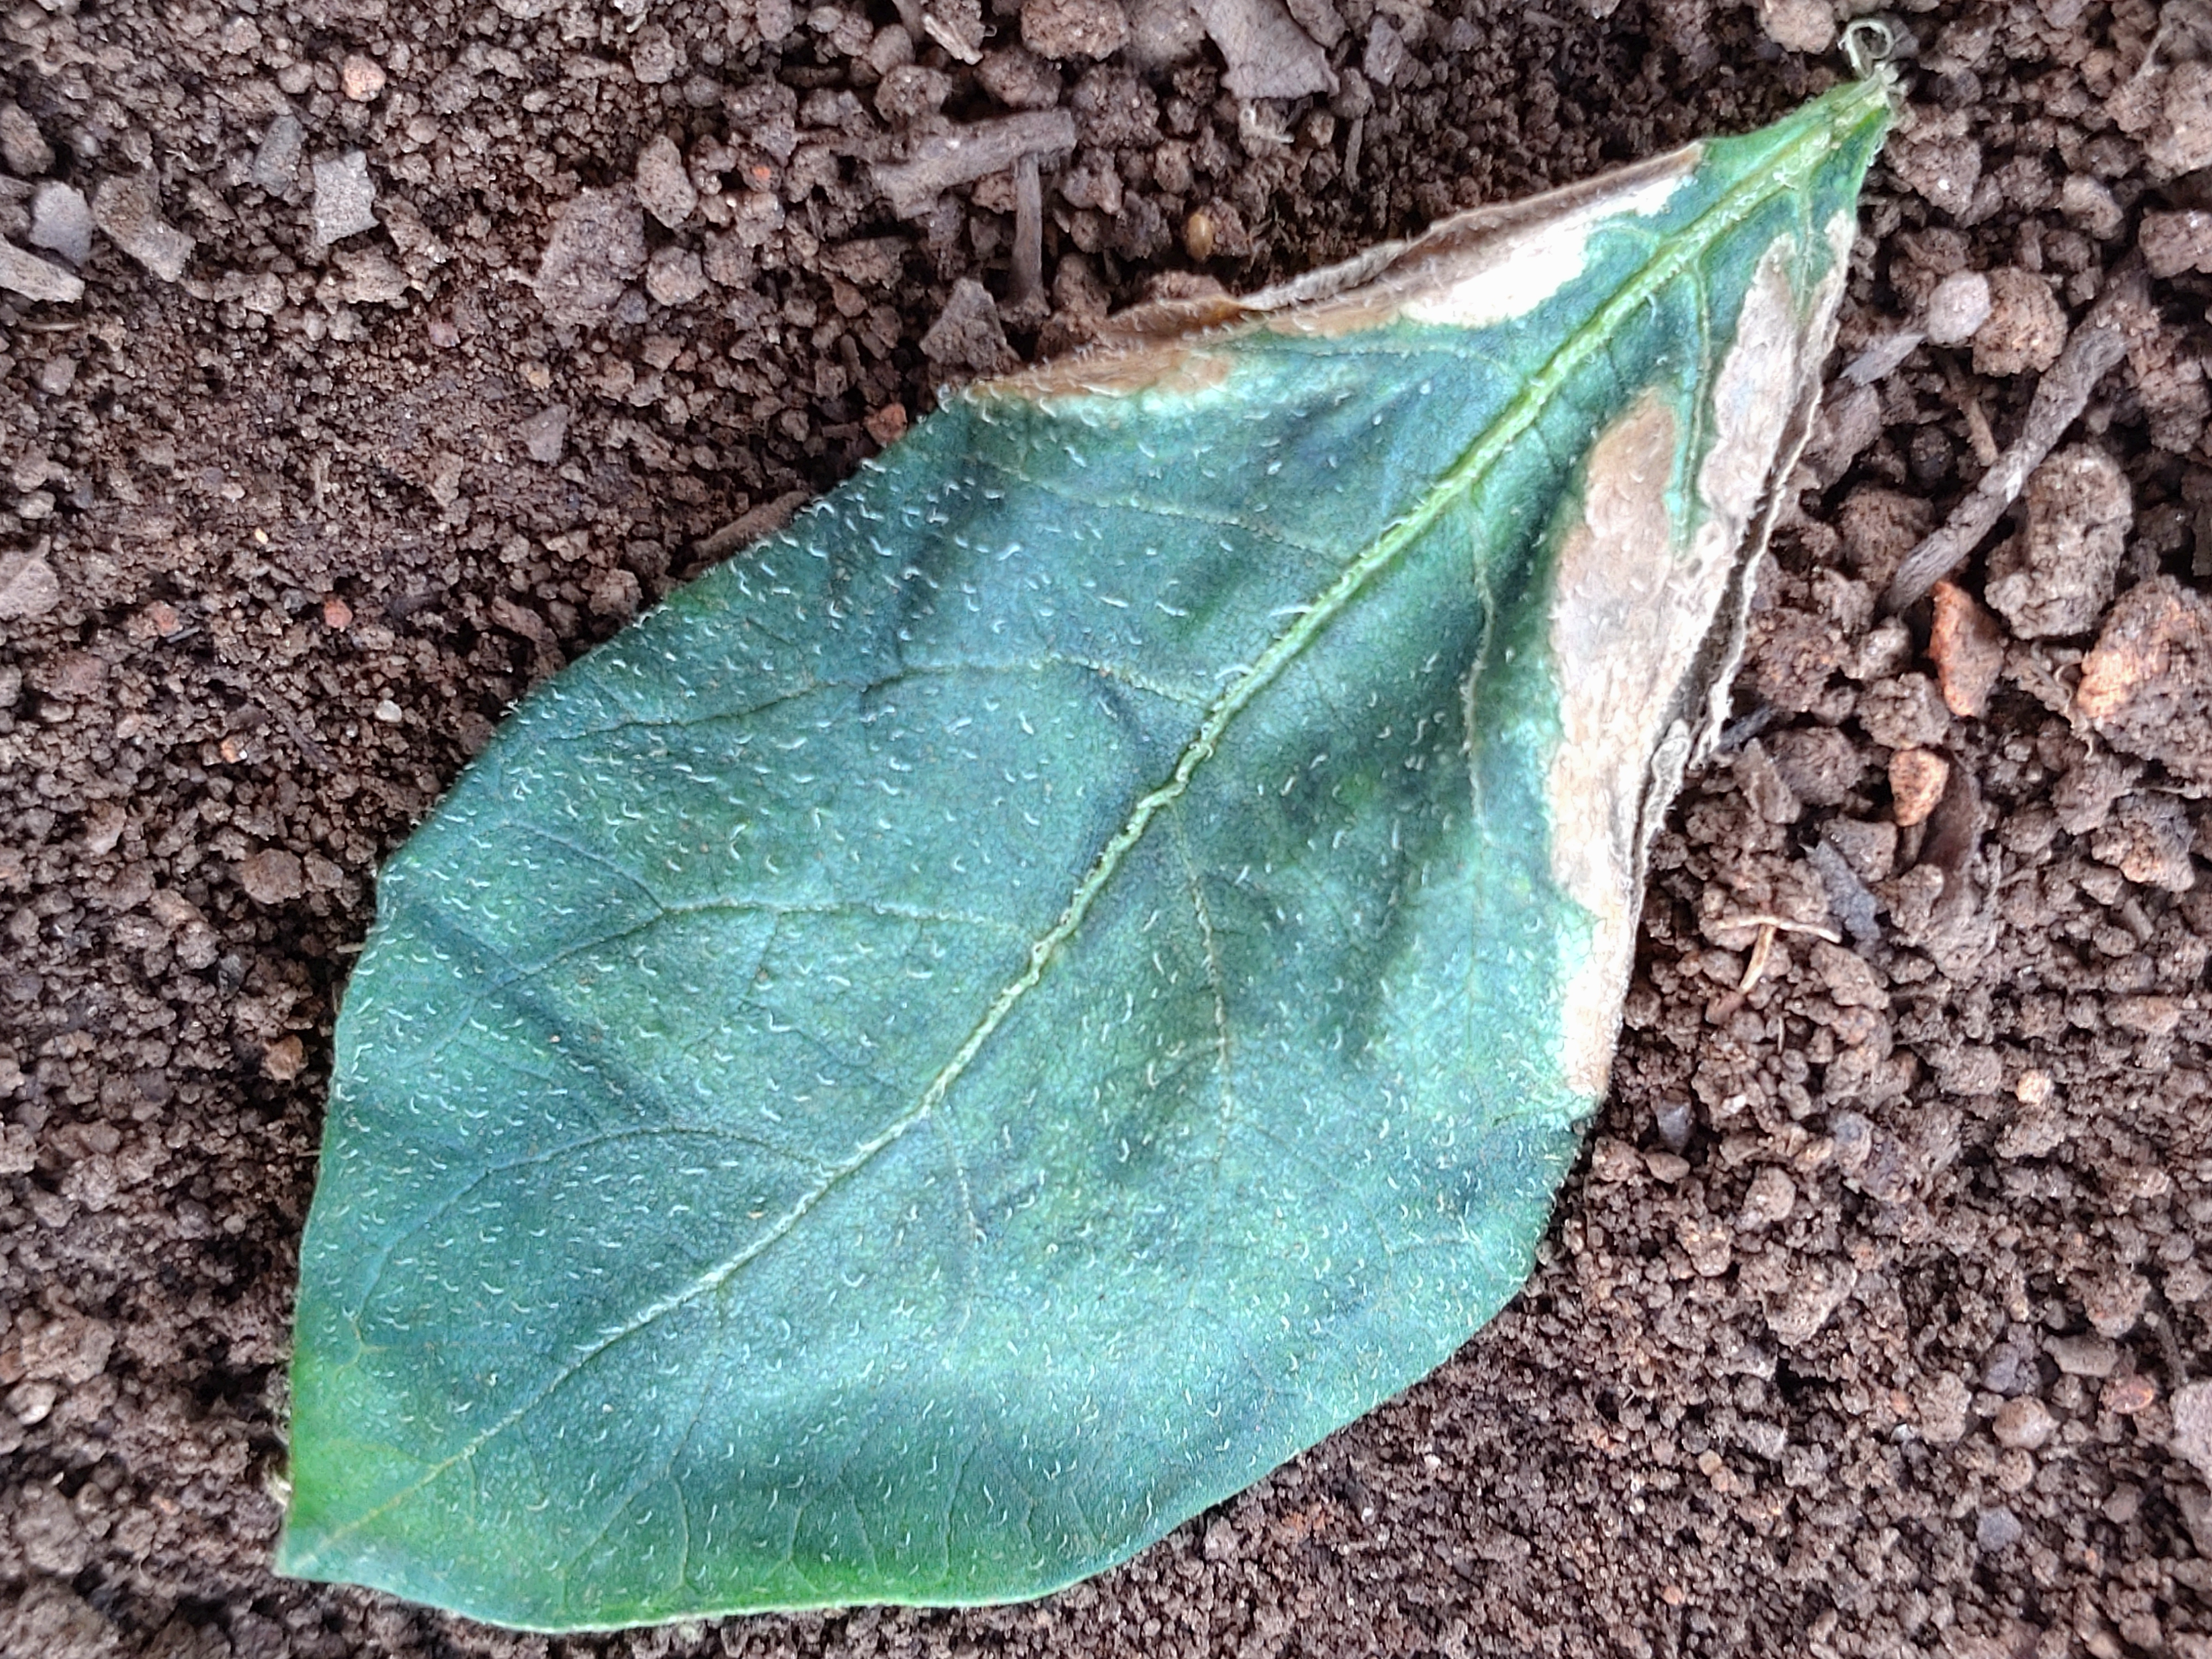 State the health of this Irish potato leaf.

early blight
